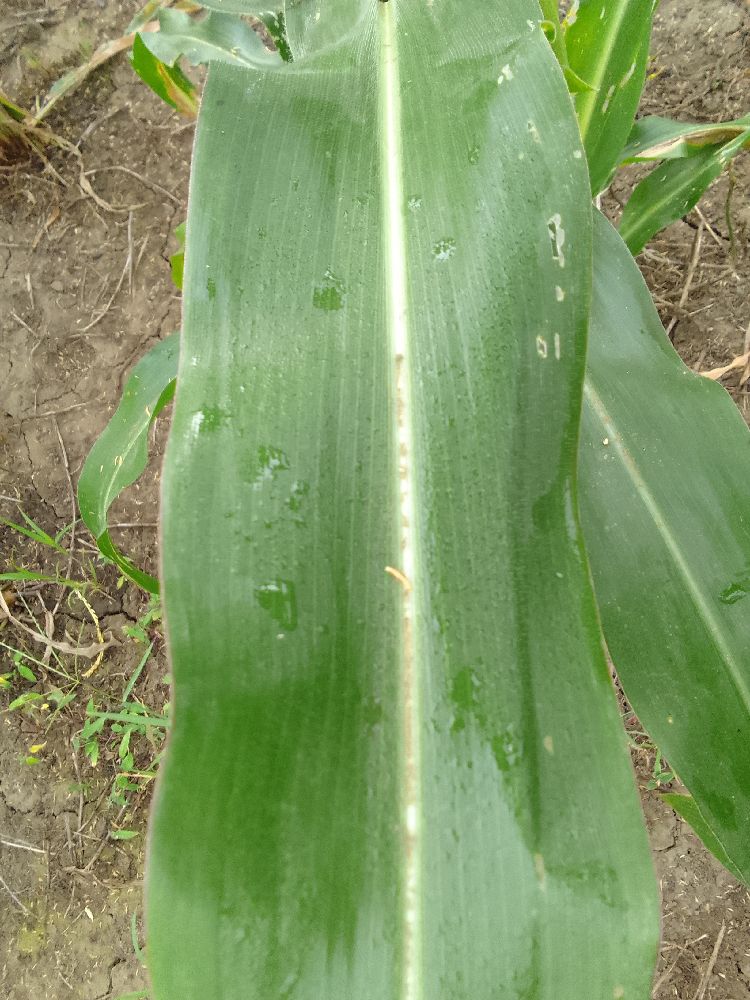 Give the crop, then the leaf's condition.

maize, healthy
